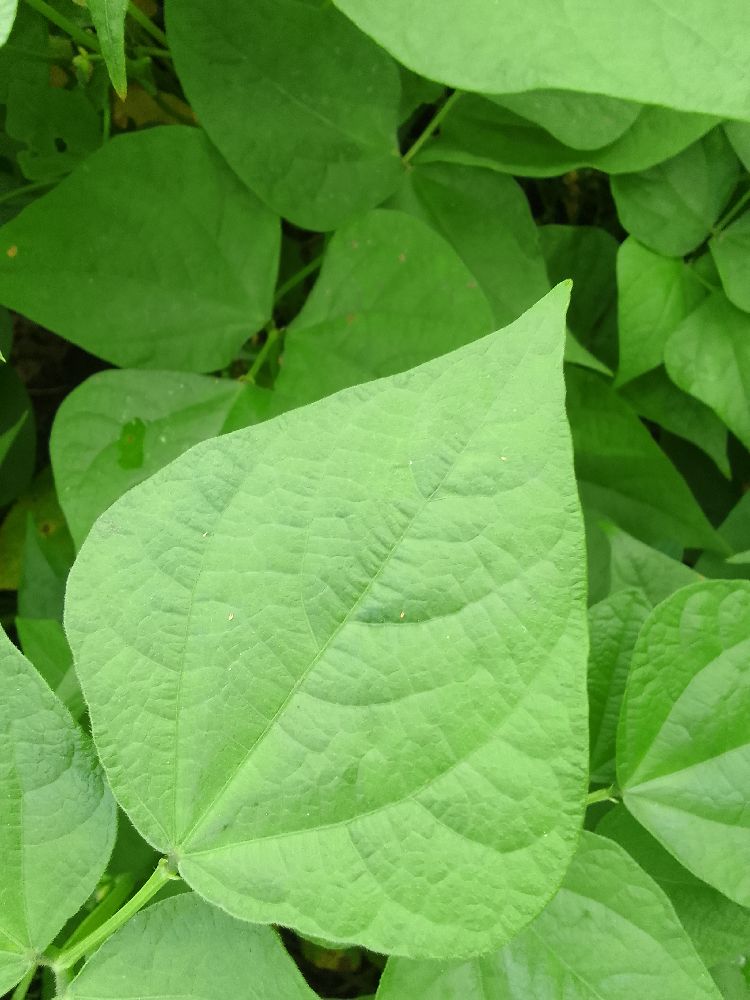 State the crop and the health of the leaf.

common bean, healthy
